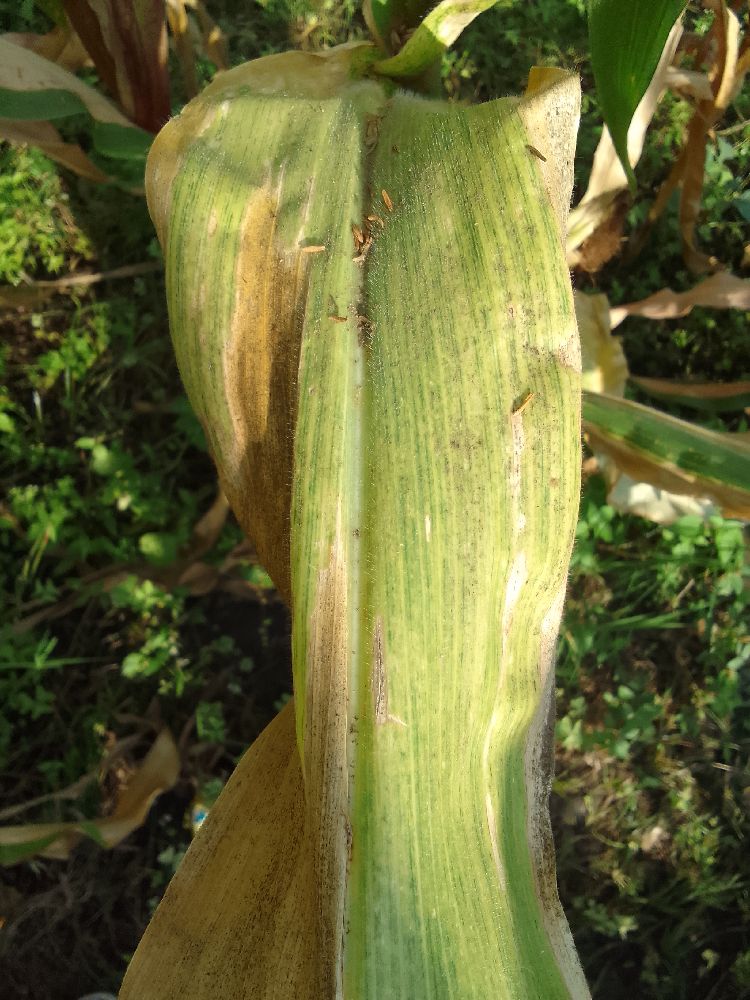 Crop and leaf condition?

maize, maize lethal necrosis
